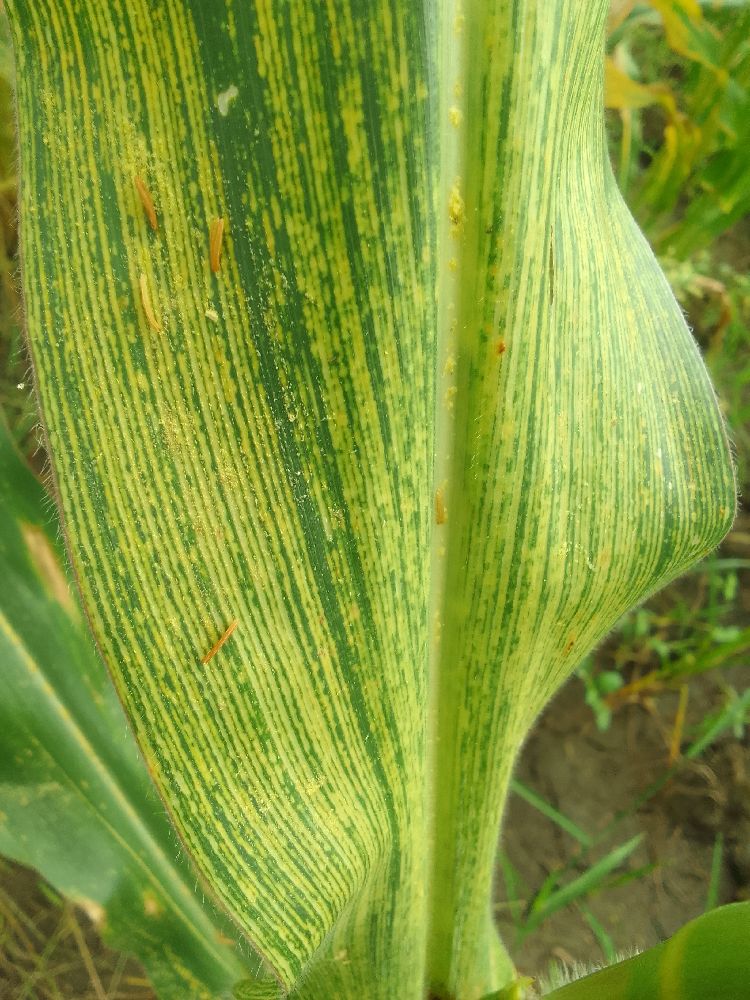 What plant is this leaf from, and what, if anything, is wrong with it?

maize, maize streak virus
